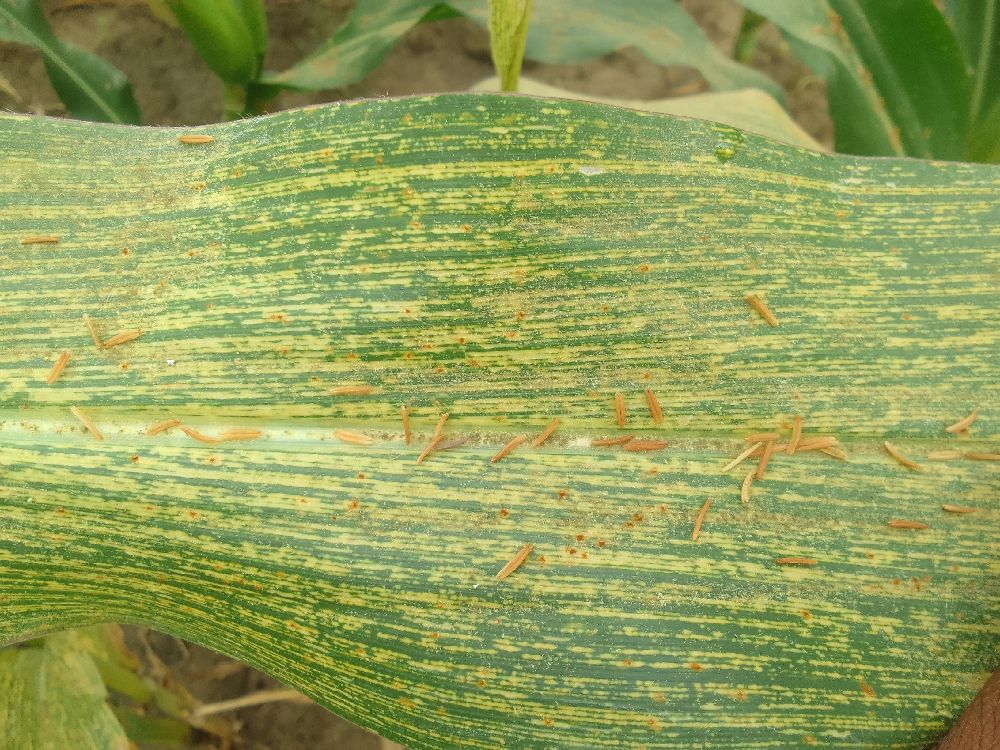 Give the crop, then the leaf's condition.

maize, maize streak virus
